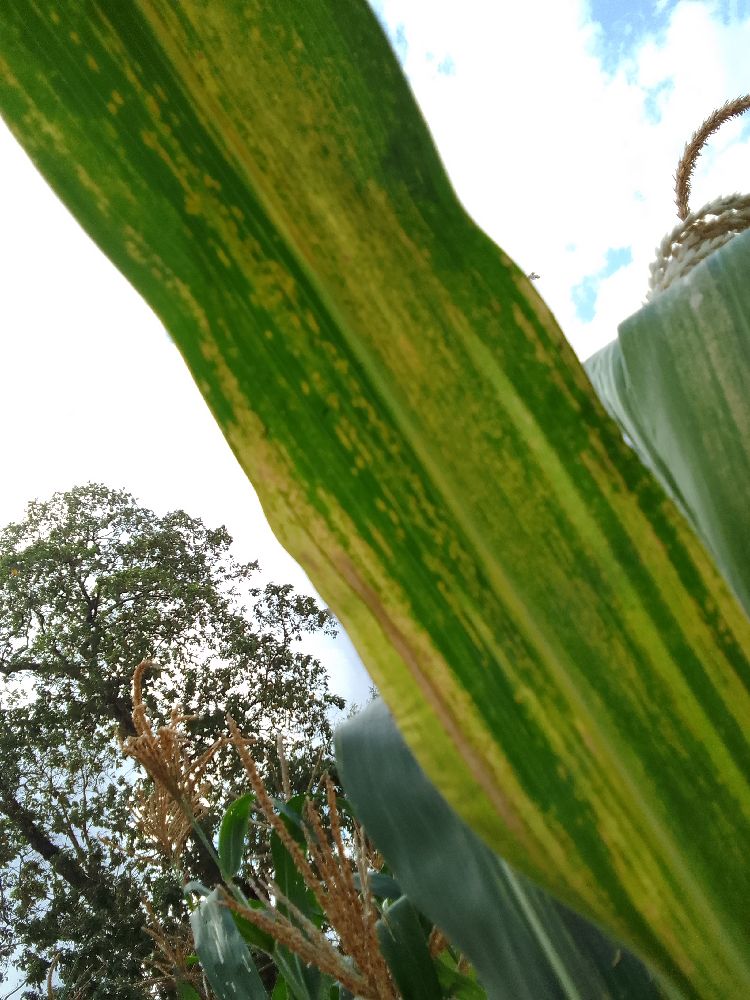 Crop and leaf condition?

maize, maize lethal necrosis
